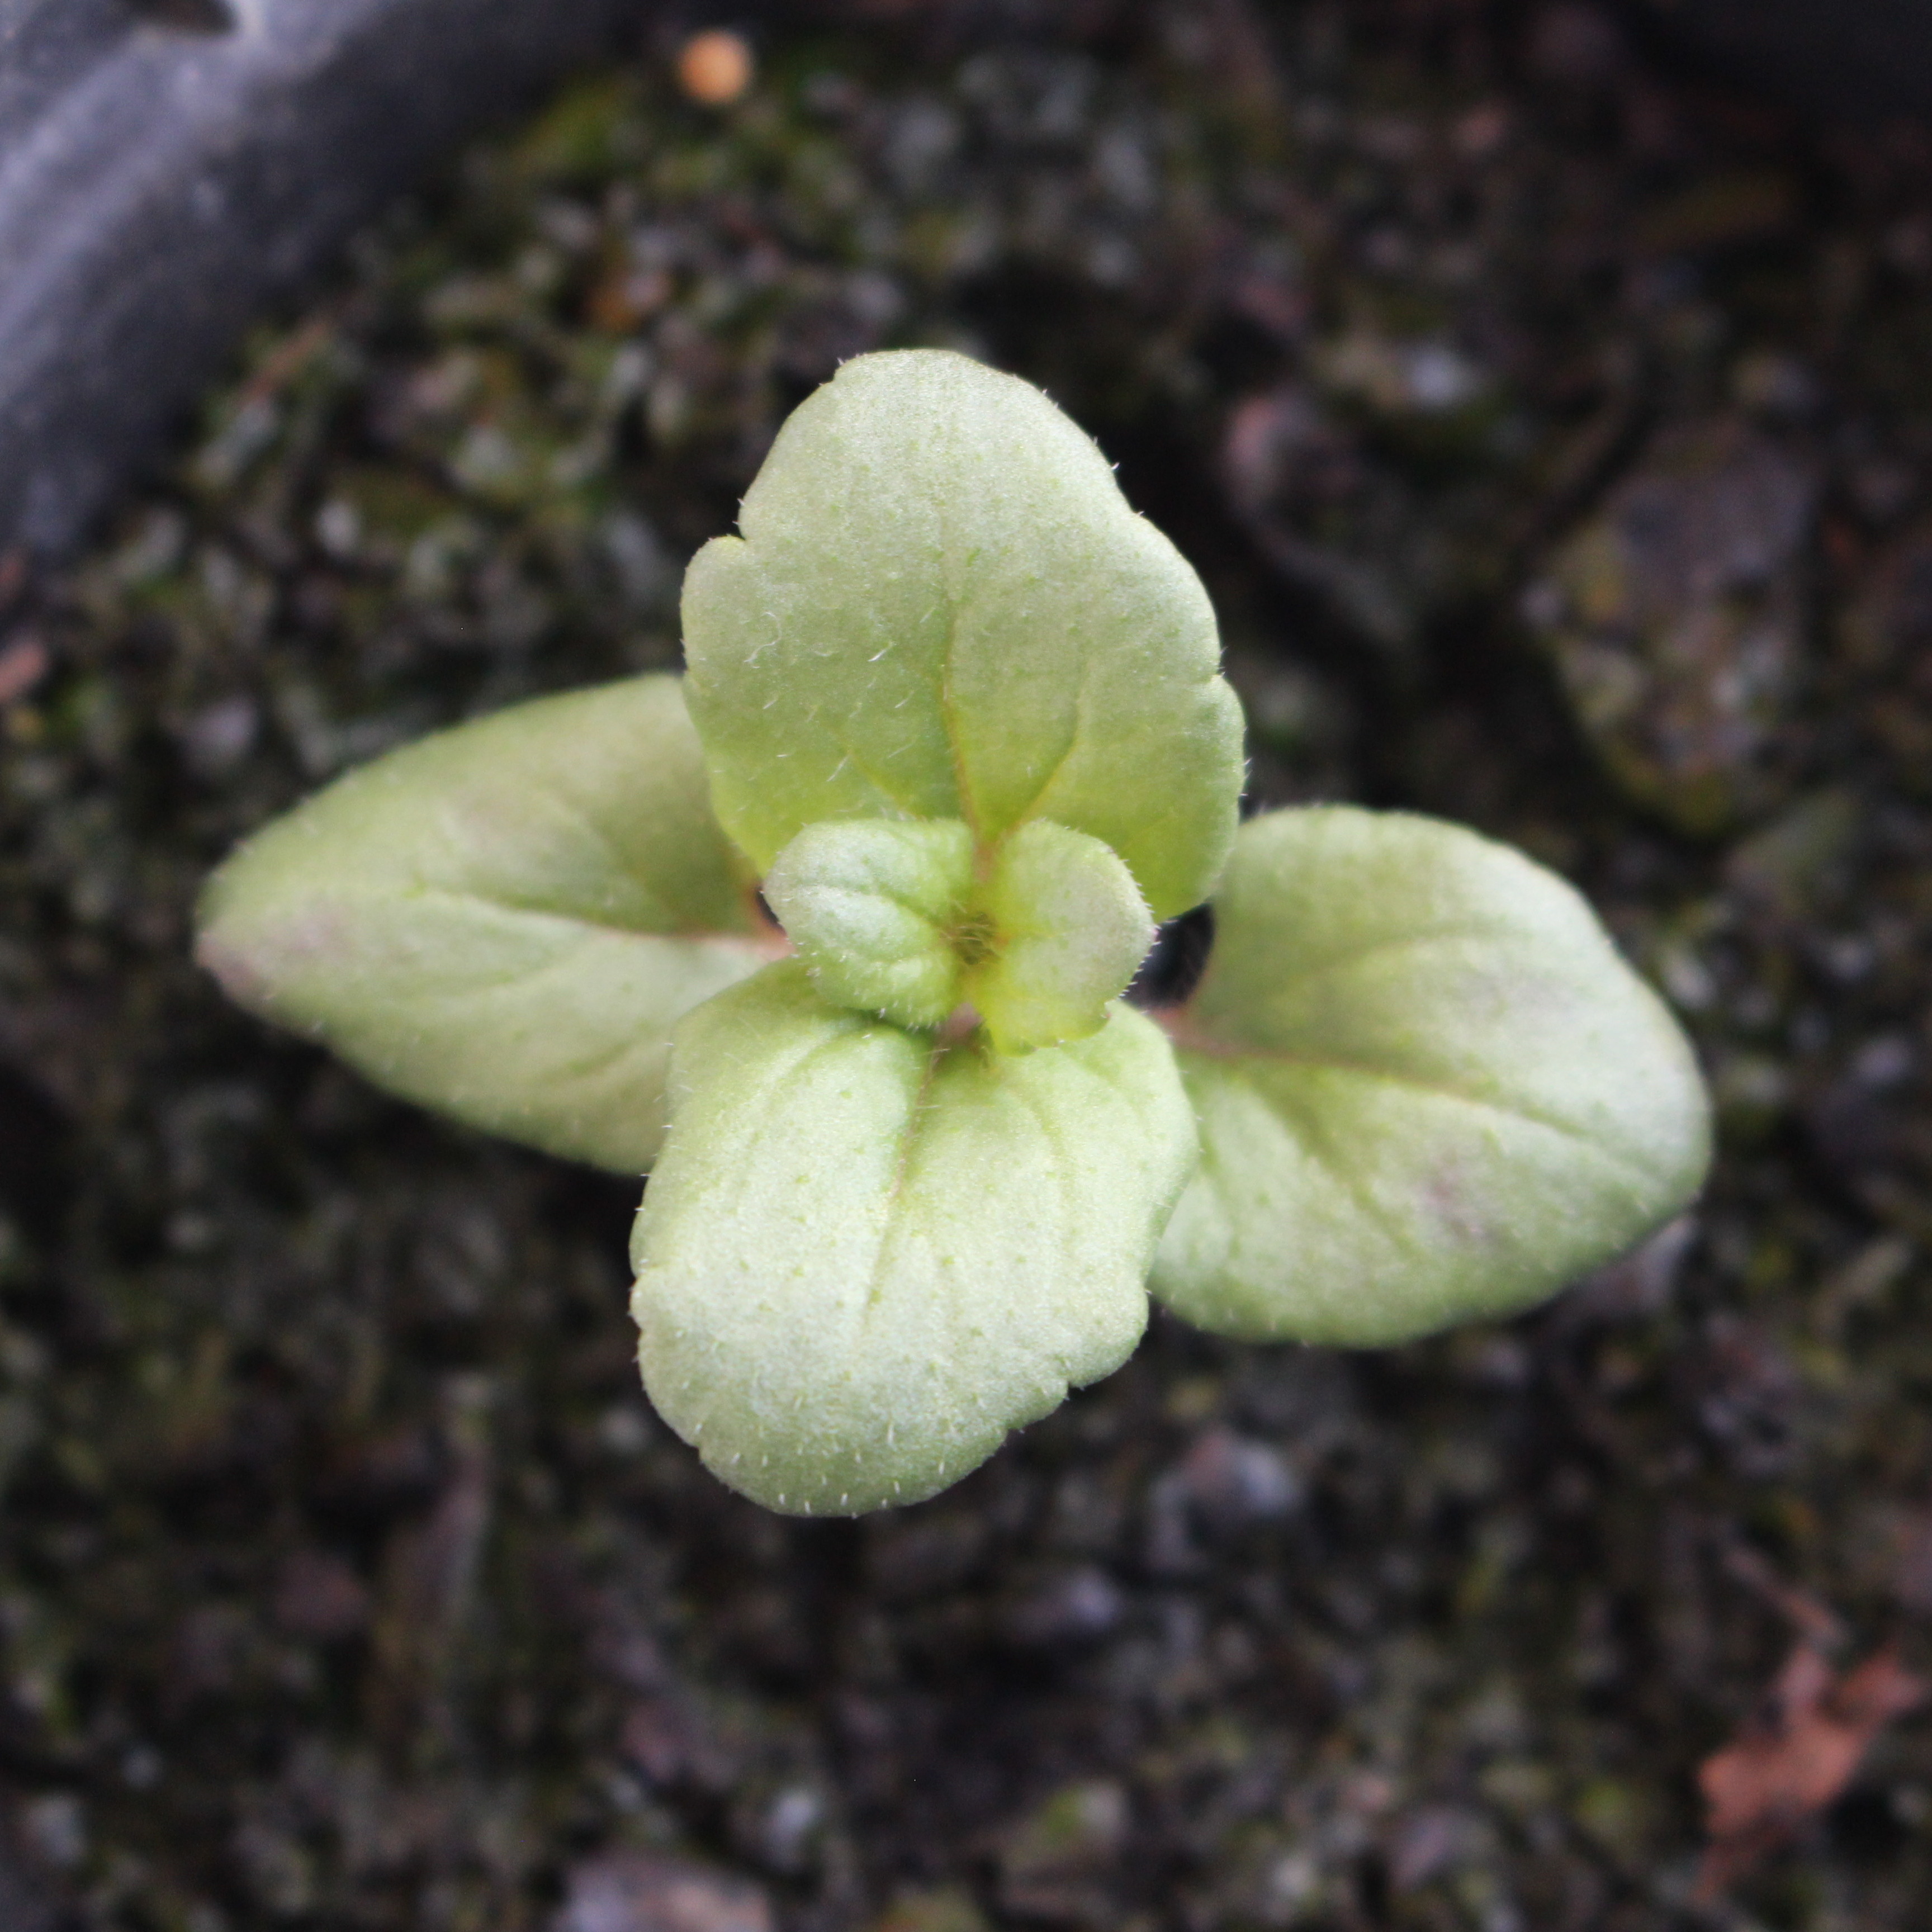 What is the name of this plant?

Veronica persica
